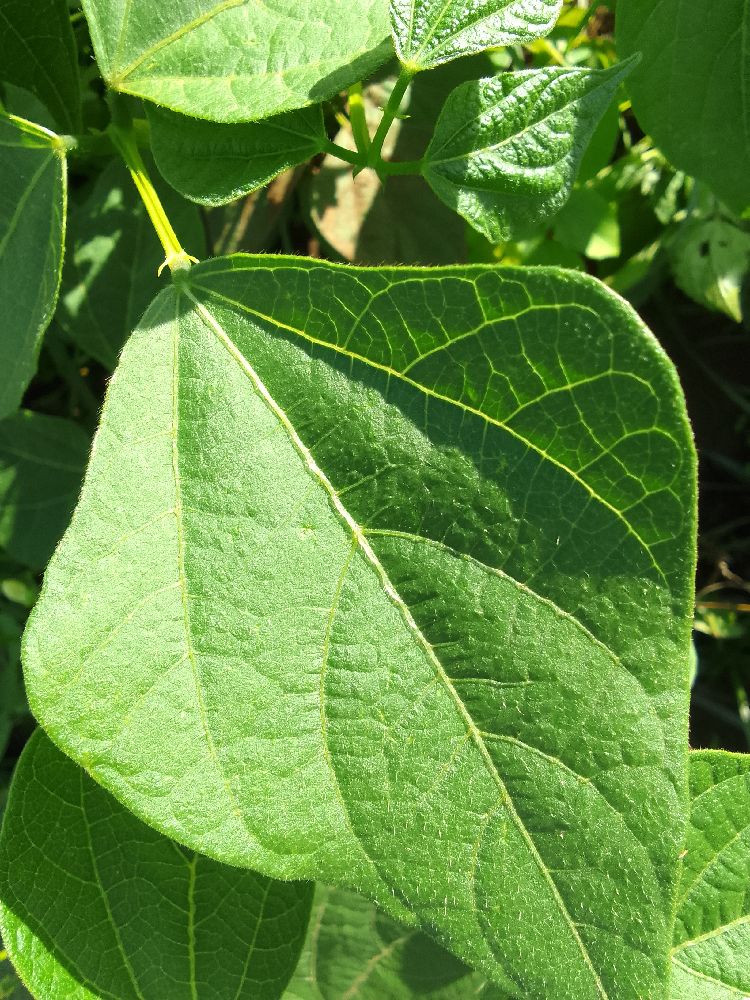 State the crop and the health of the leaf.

common bean, healthy
